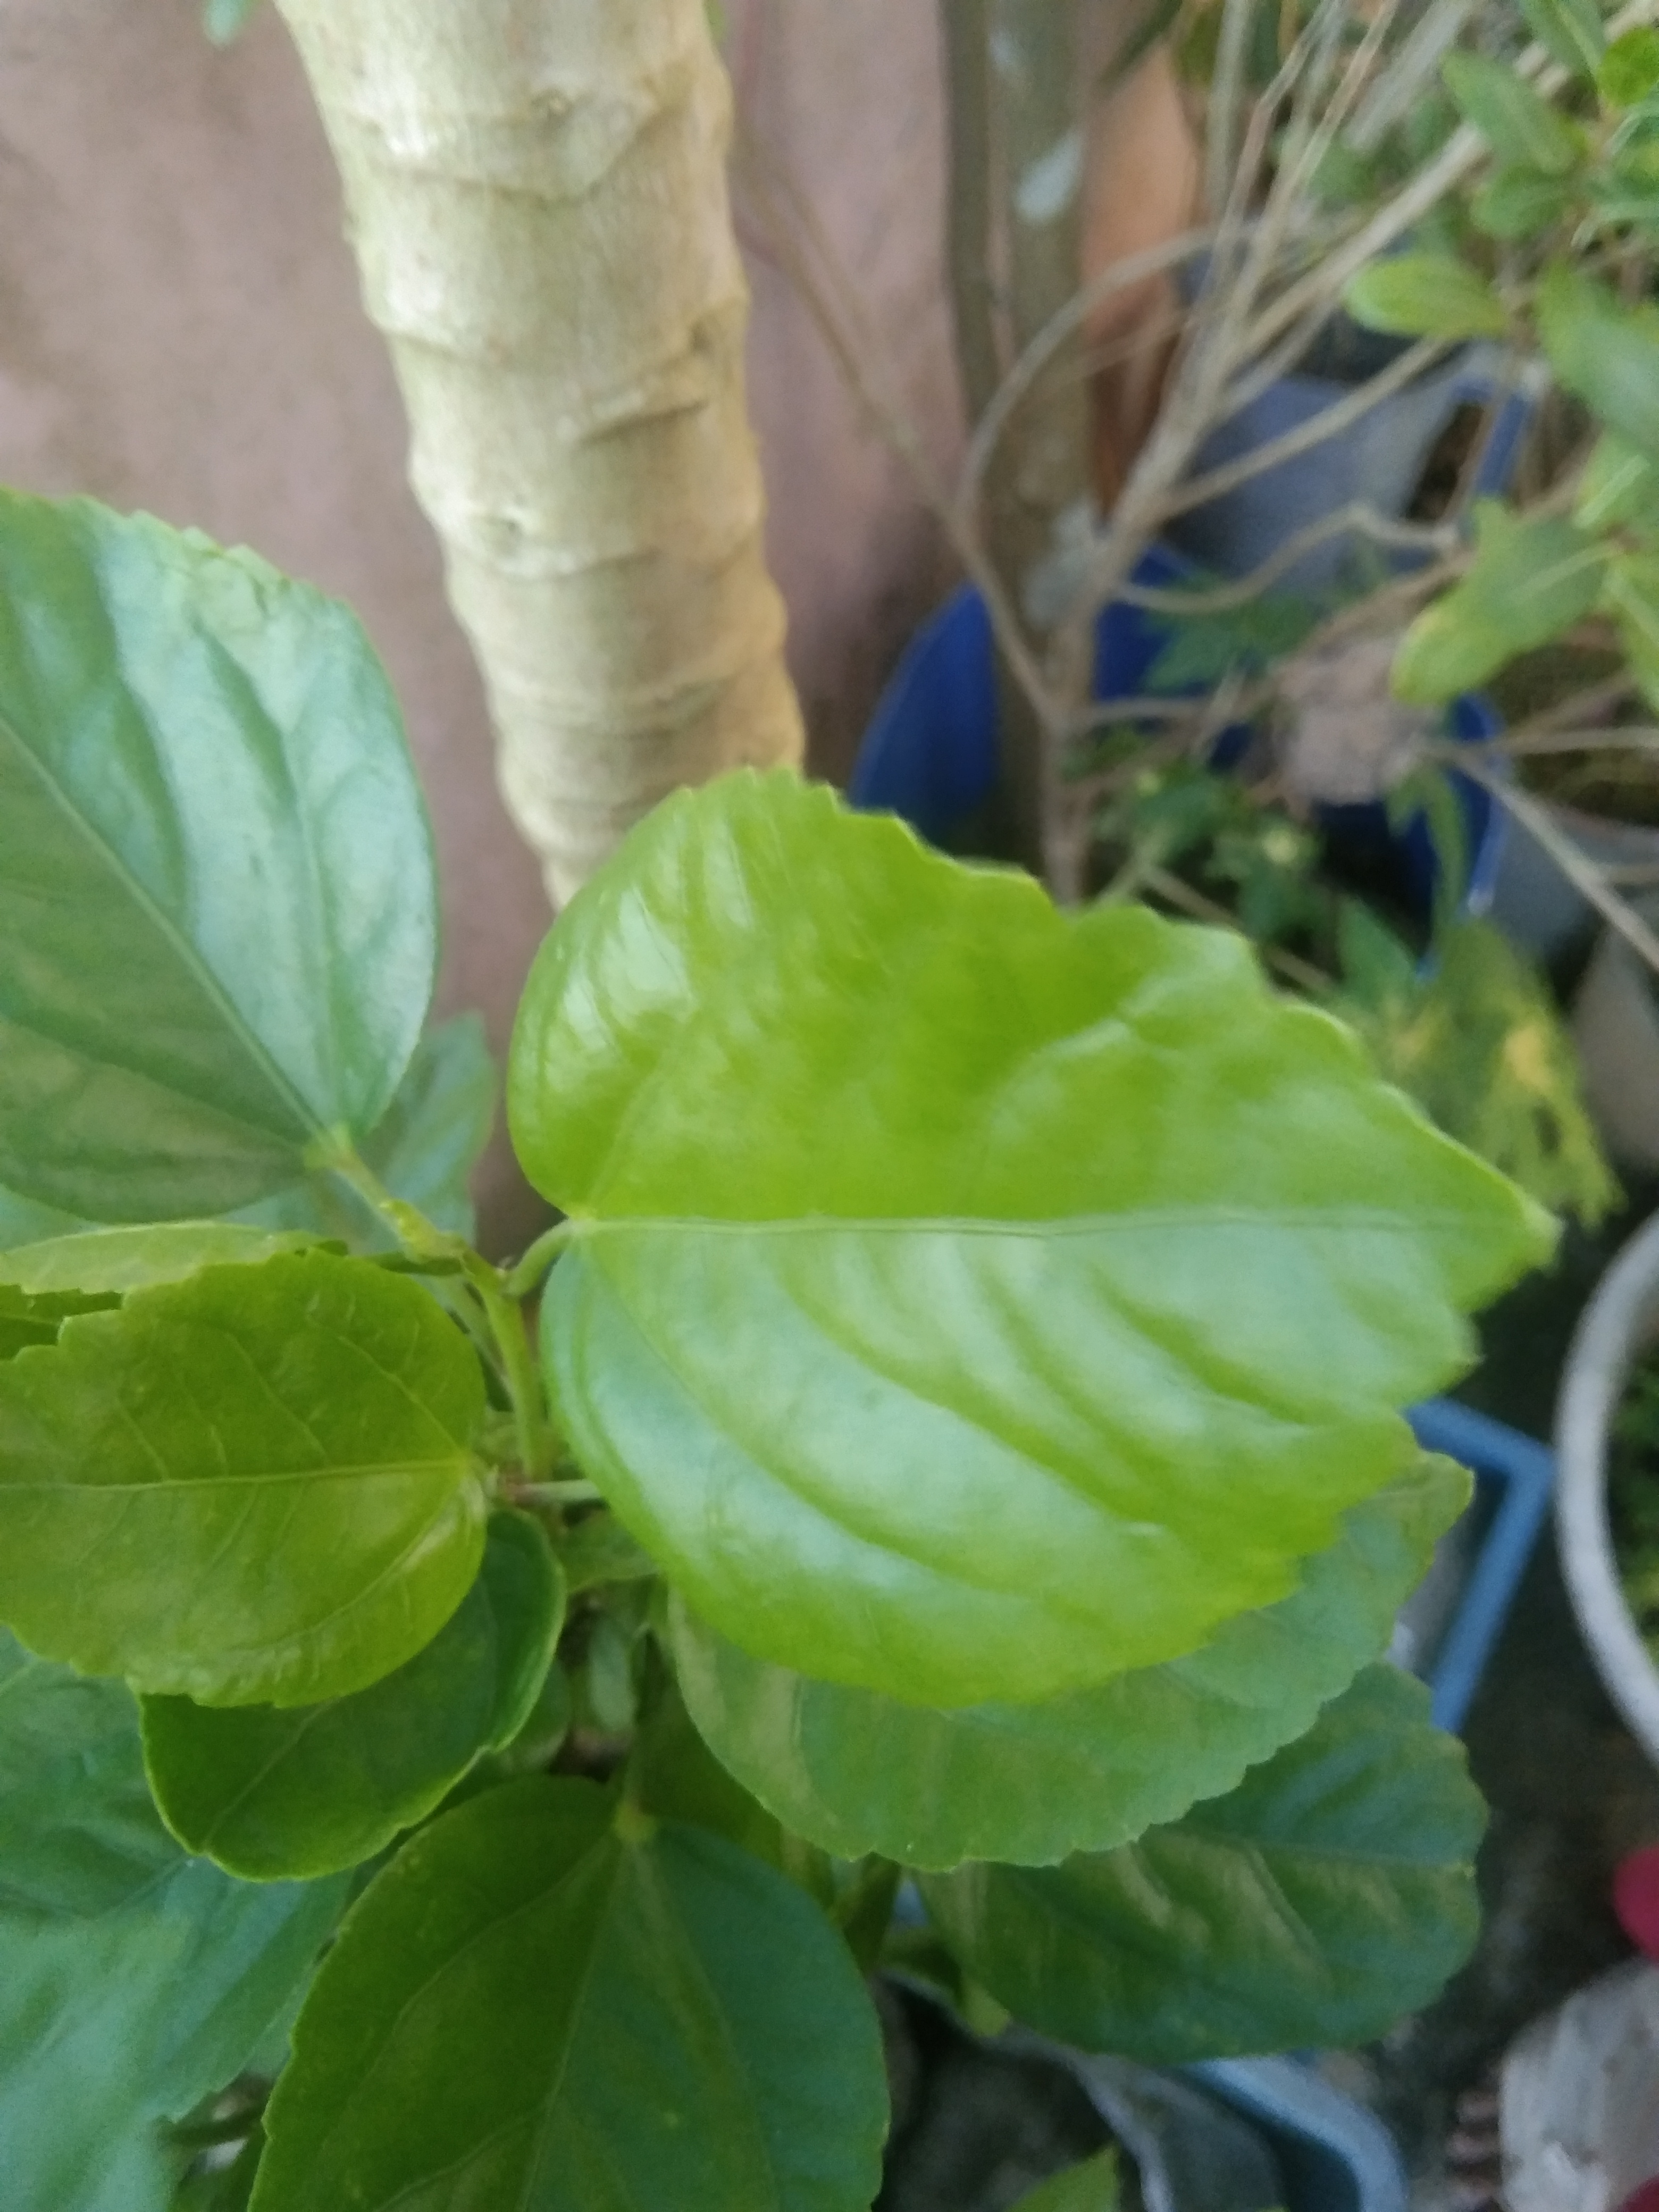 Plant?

hibiscus
